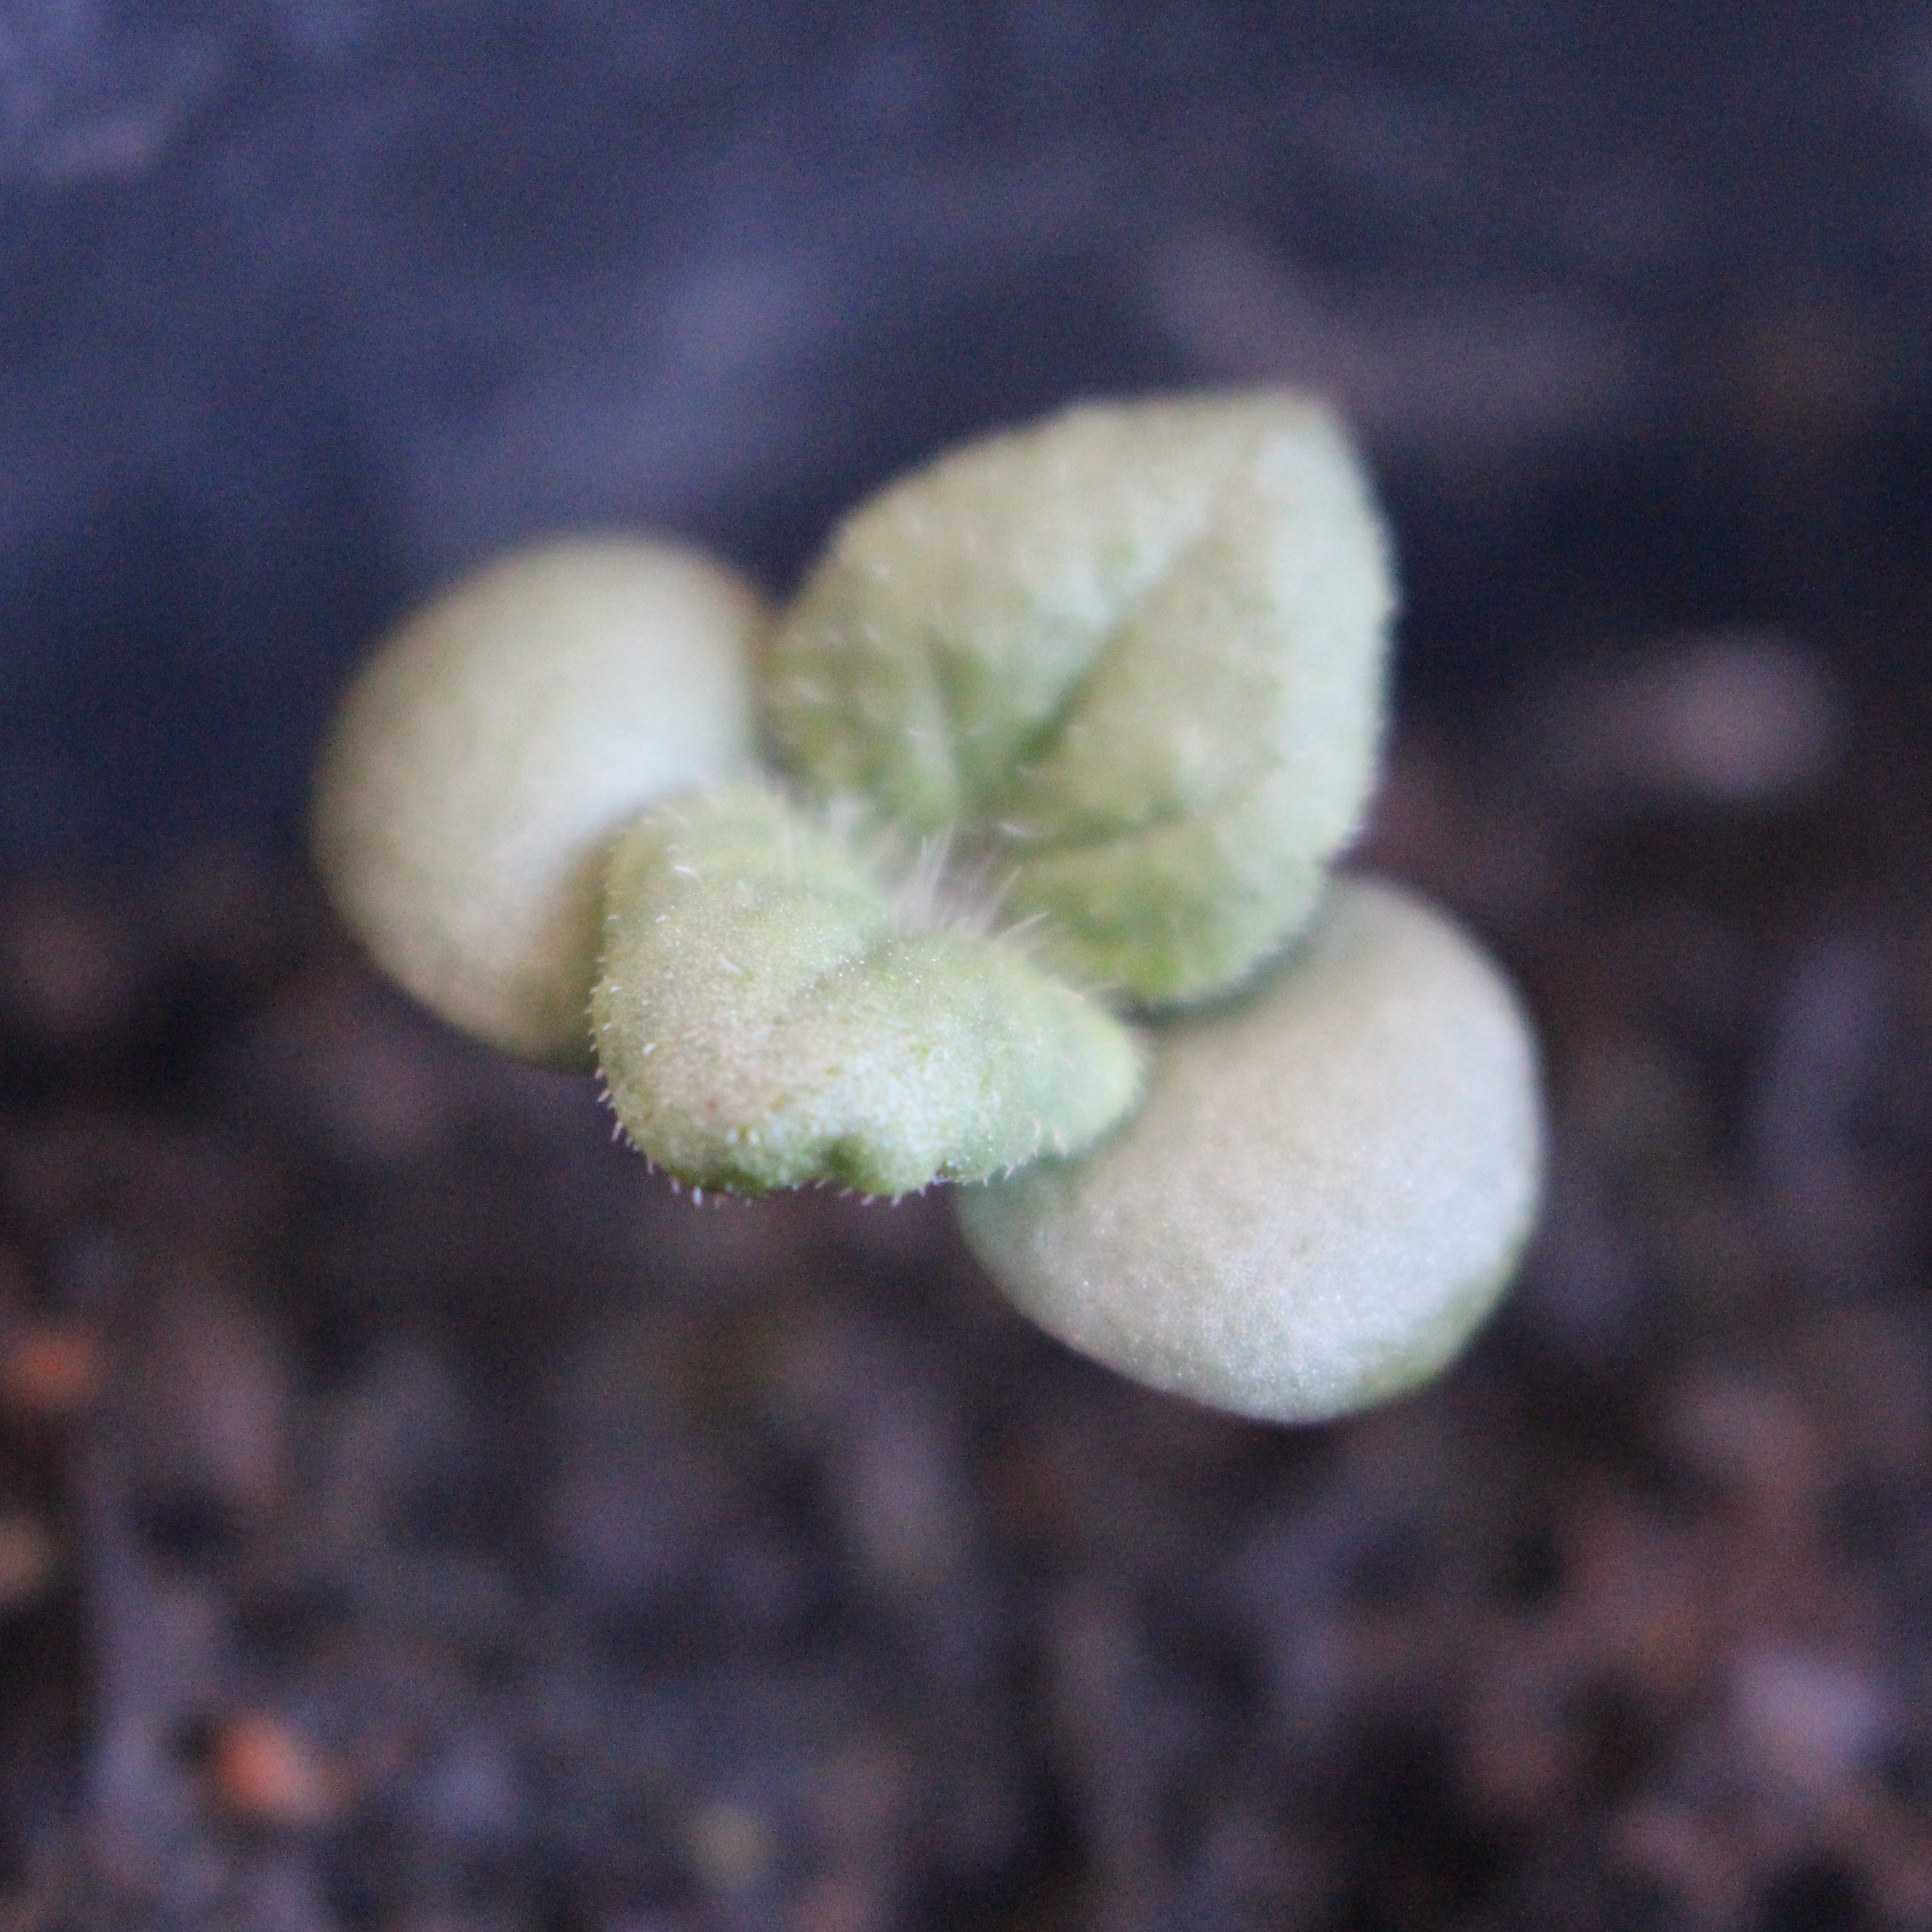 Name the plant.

Veronica persica
